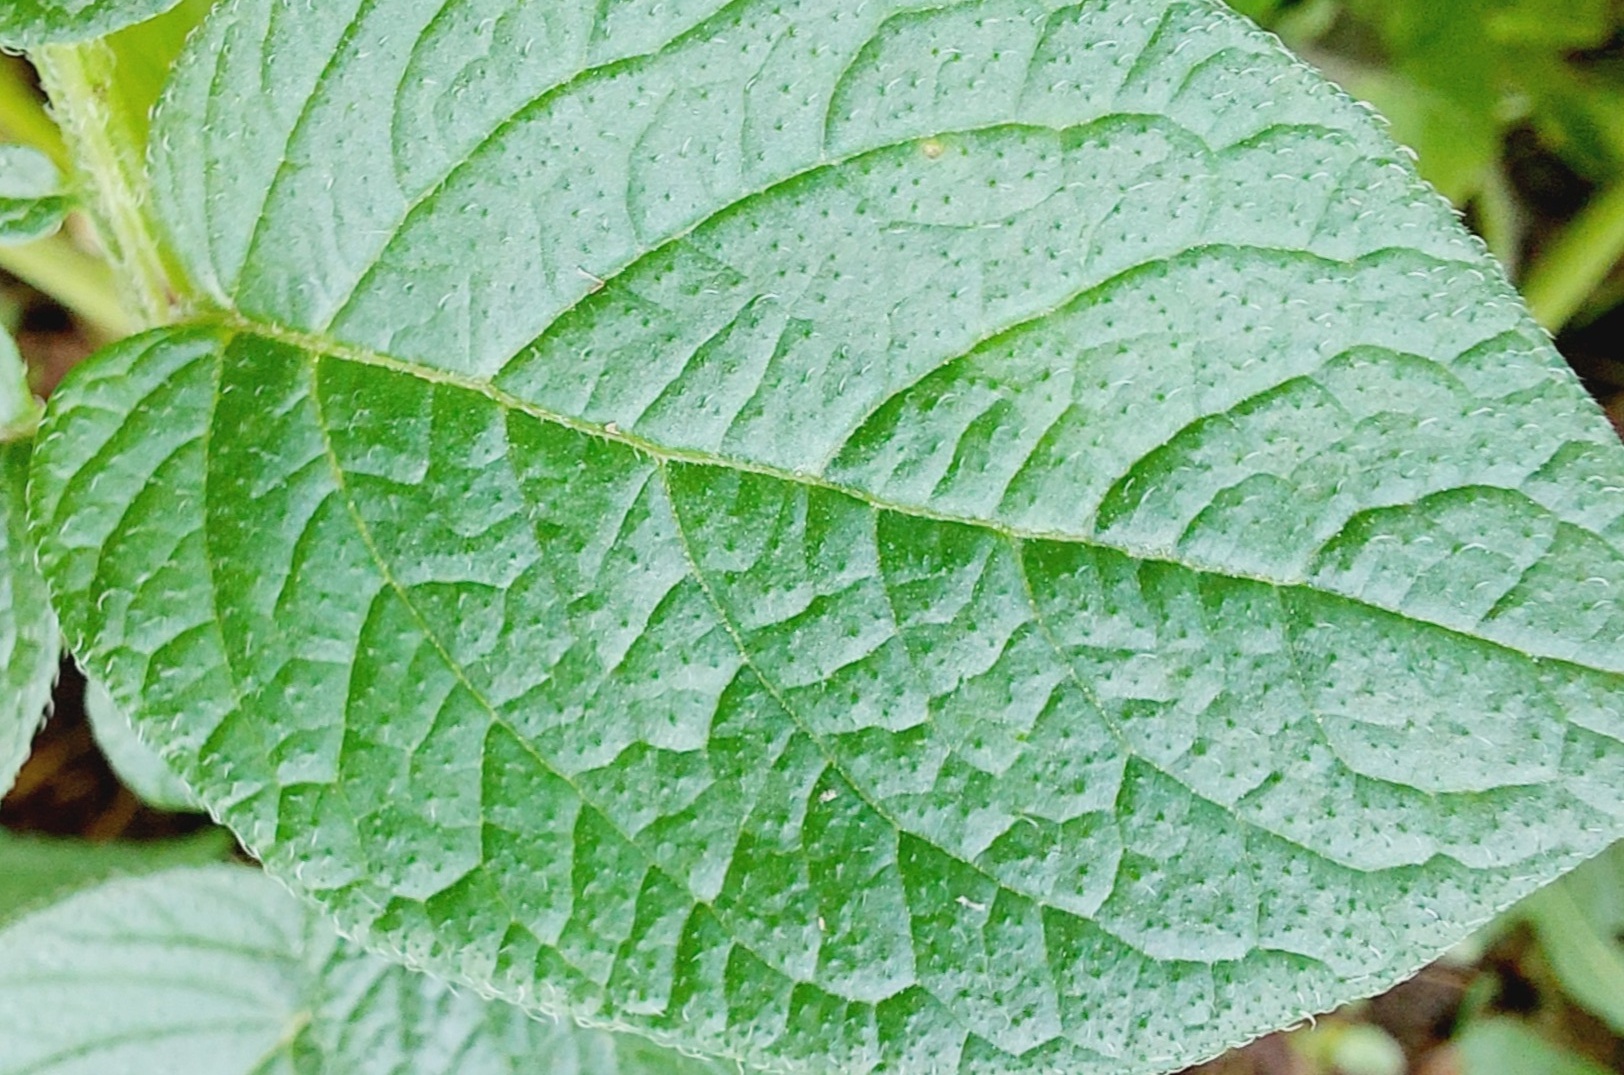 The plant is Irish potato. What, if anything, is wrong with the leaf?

healthy
